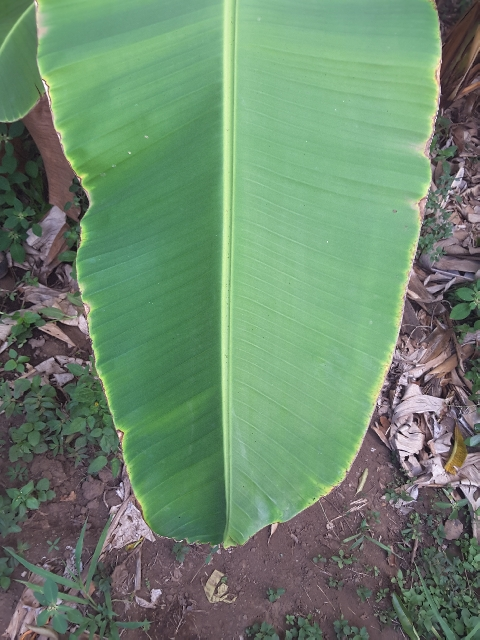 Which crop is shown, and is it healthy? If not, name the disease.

banana, healthy
